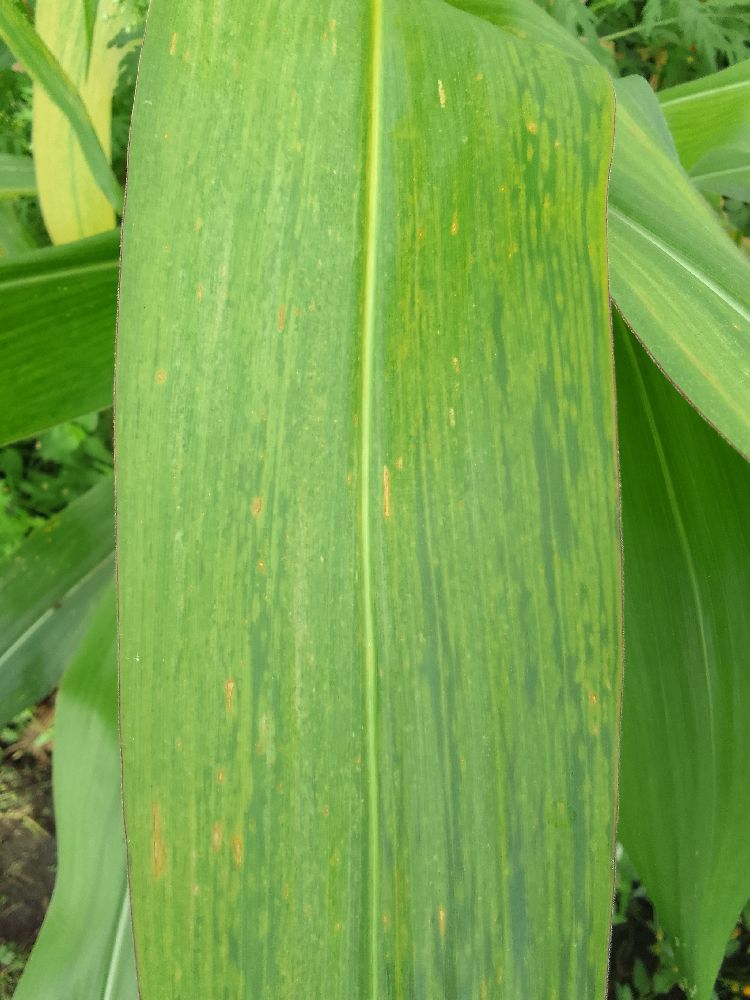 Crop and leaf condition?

maize, maize lethal necrosis
